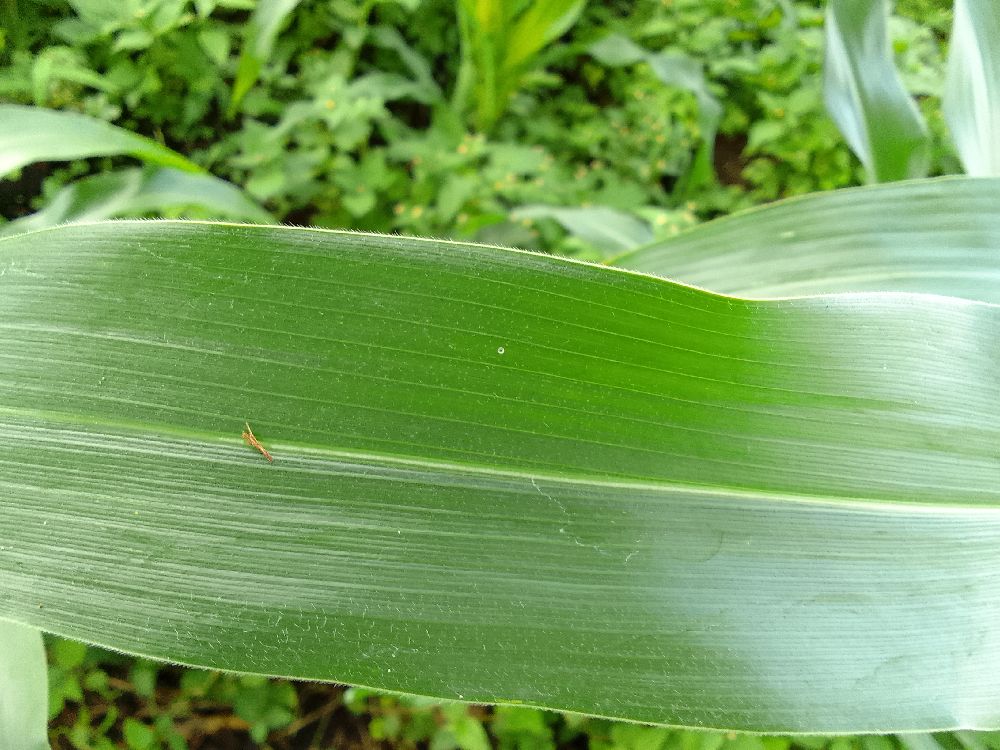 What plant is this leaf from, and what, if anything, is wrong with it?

maize, healthy
